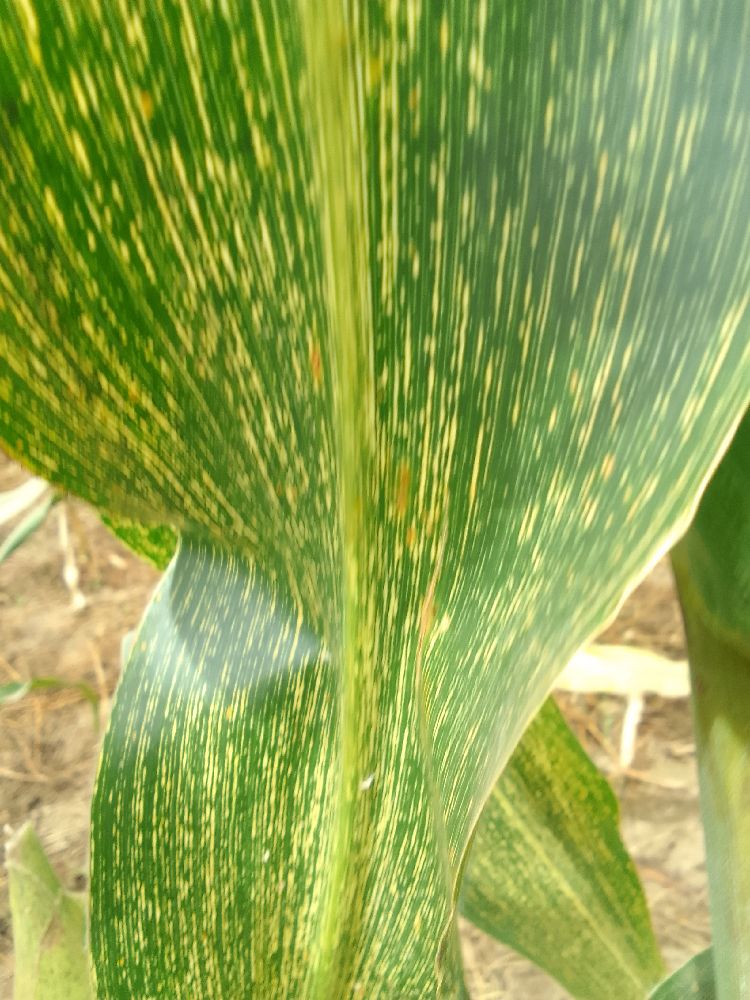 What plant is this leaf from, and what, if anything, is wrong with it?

maize, maize streak virus
